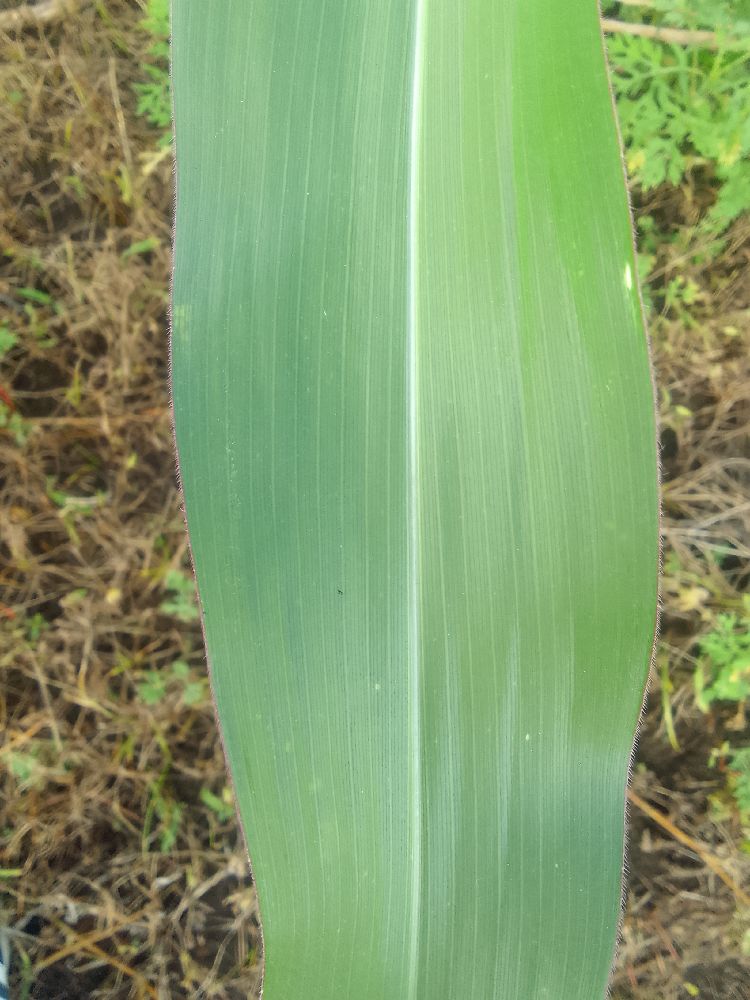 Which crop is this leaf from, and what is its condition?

maize, healthy
